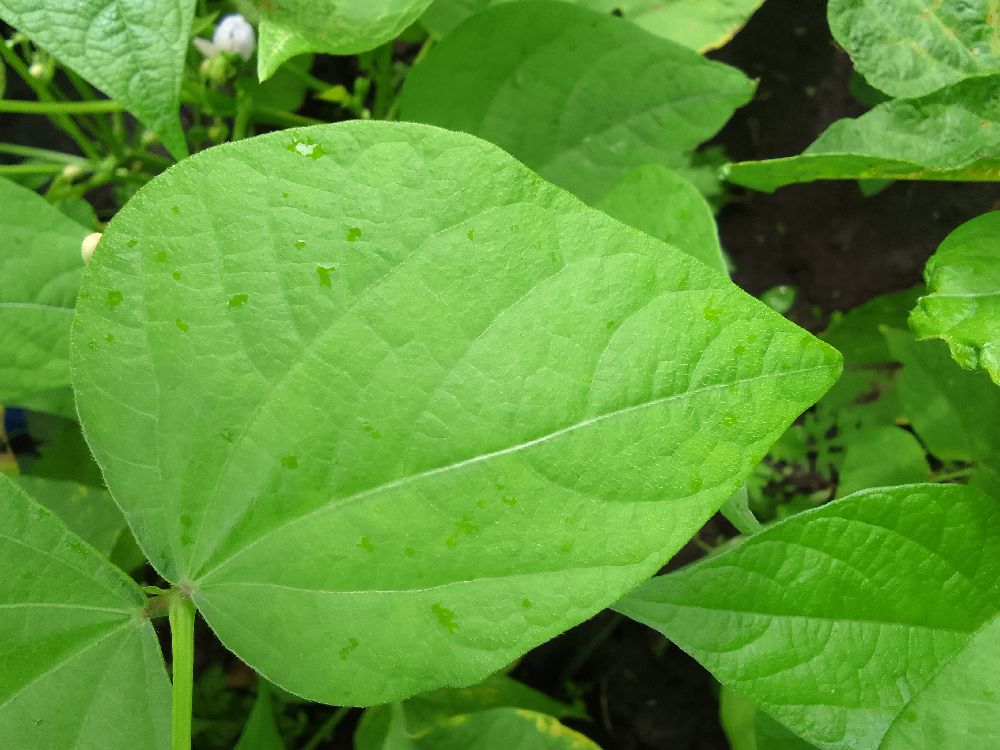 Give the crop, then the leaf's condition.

common bean, healthy
